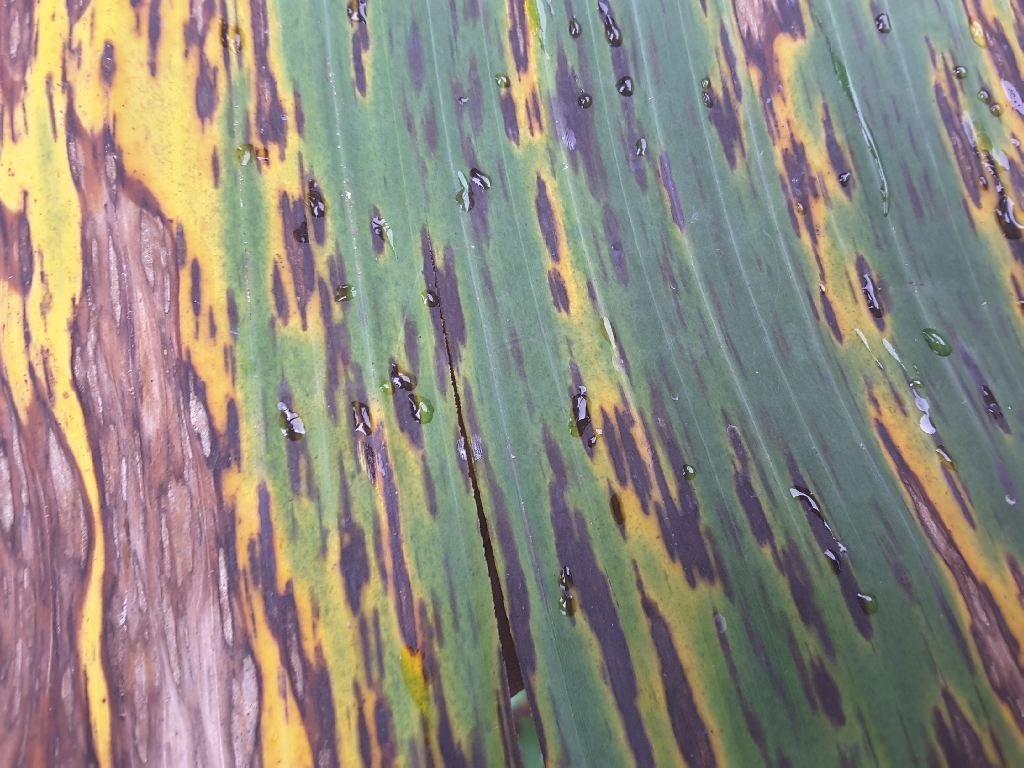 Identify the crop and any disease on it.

banana, black sigatoka
